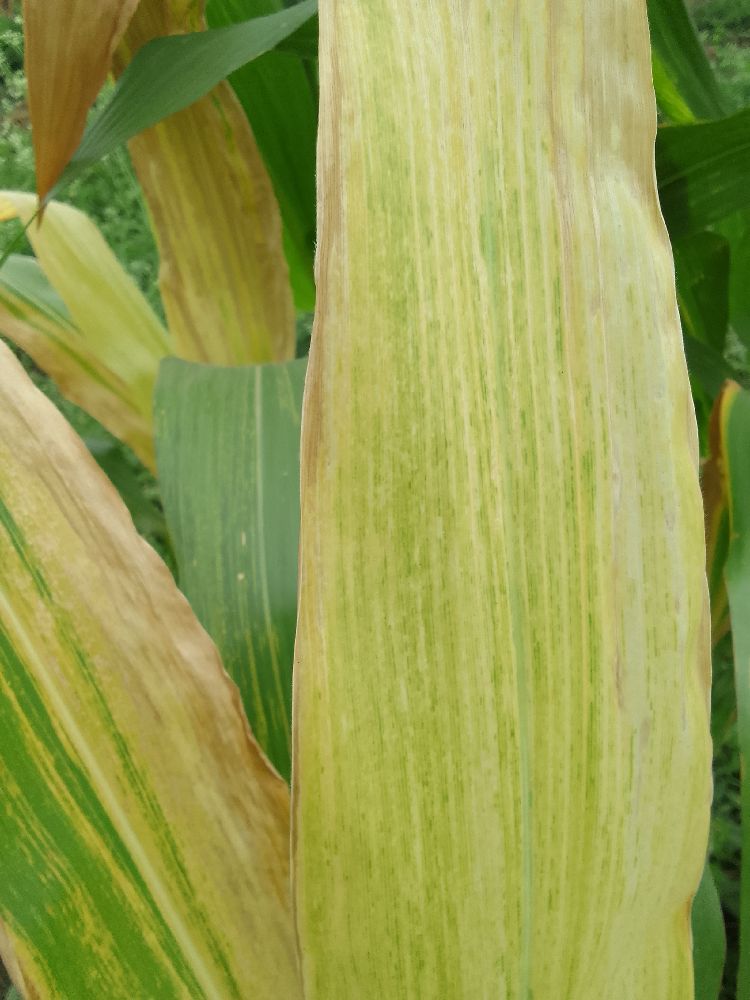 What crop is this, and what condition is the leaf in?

maize, maize lethal necrosis
